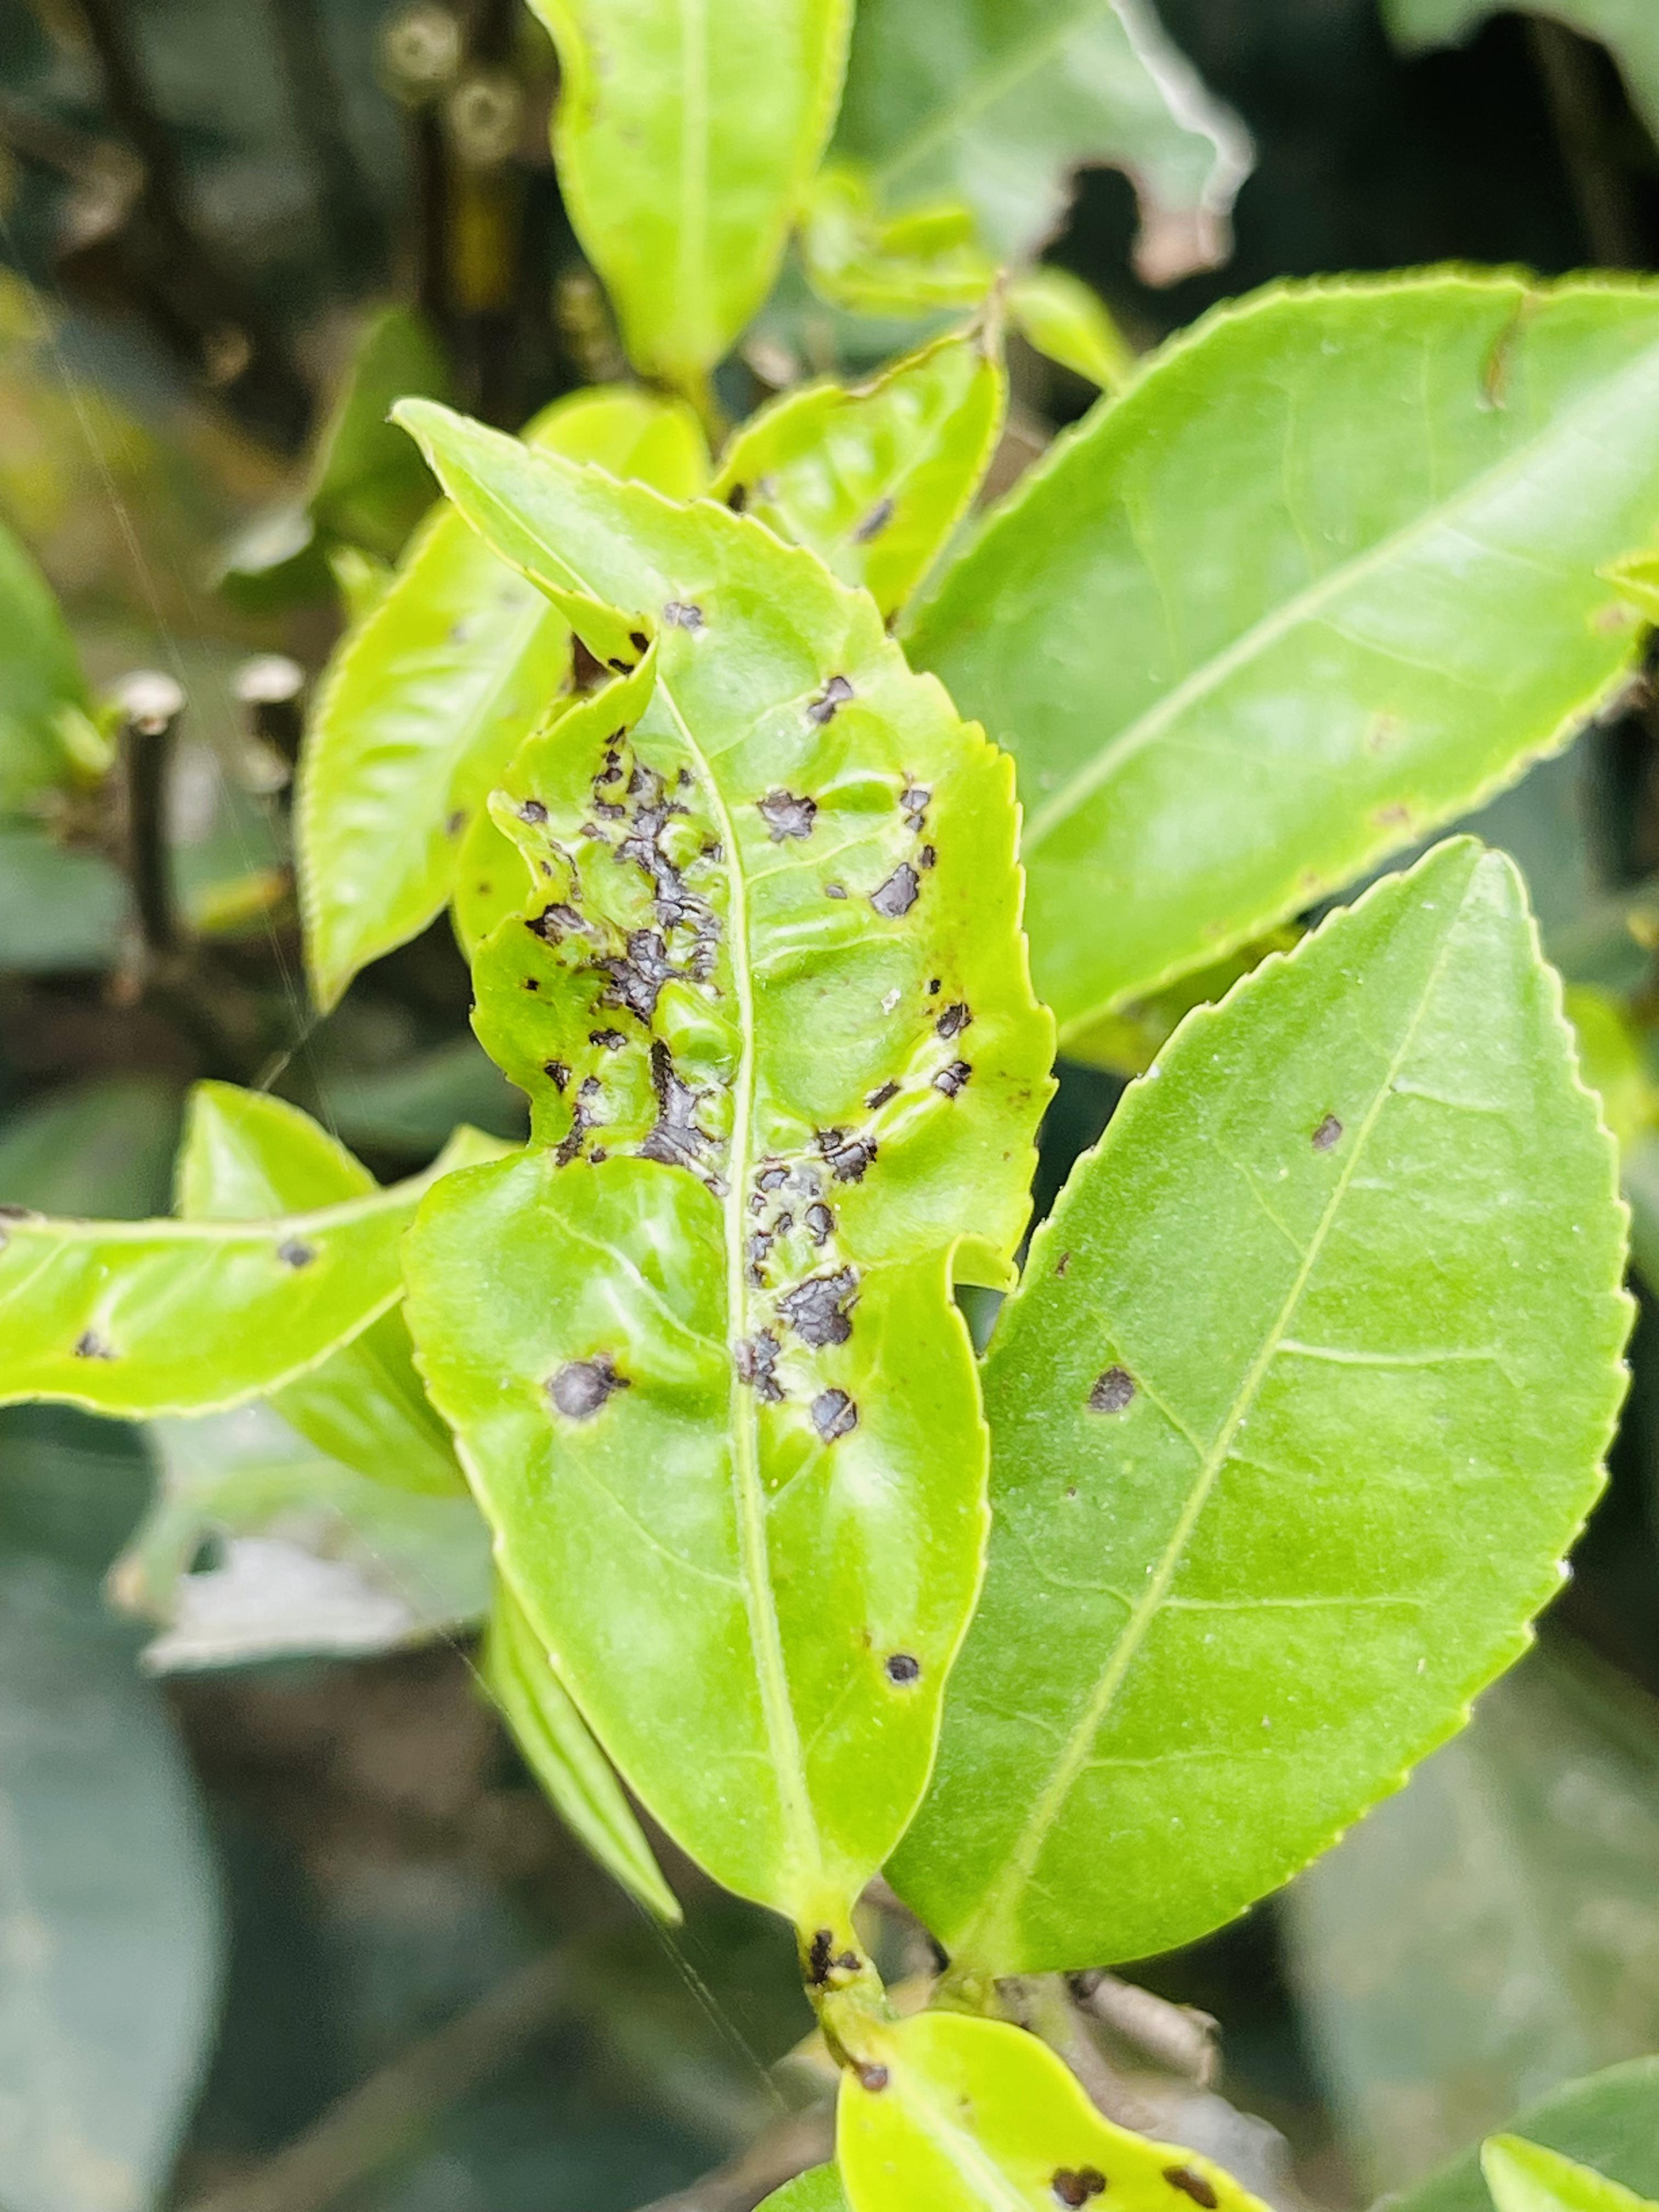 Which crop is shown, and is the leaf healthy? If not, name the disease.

tea, helopeltis
